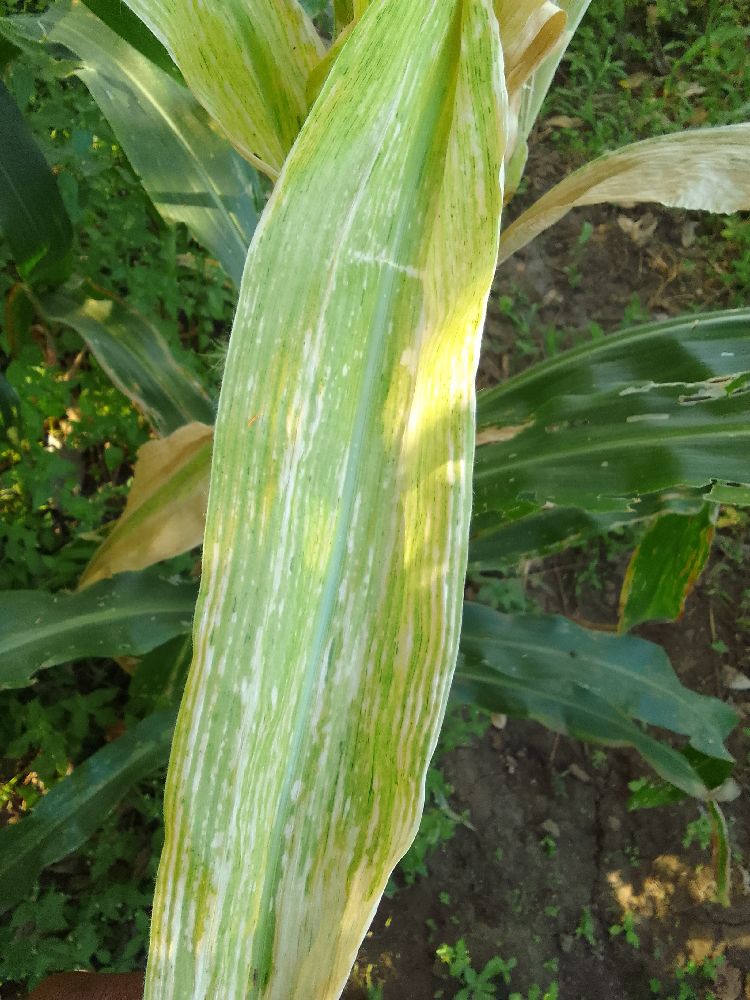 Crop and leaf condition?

maize, maize lethal necrosis
